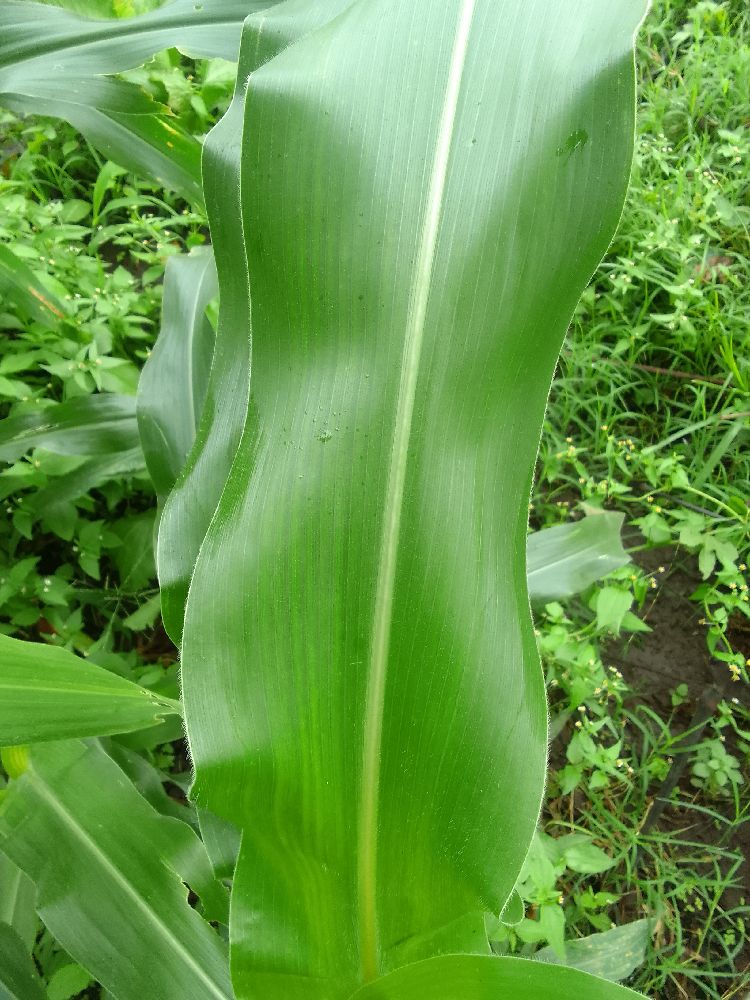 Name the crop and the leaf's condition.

maize, healthy
